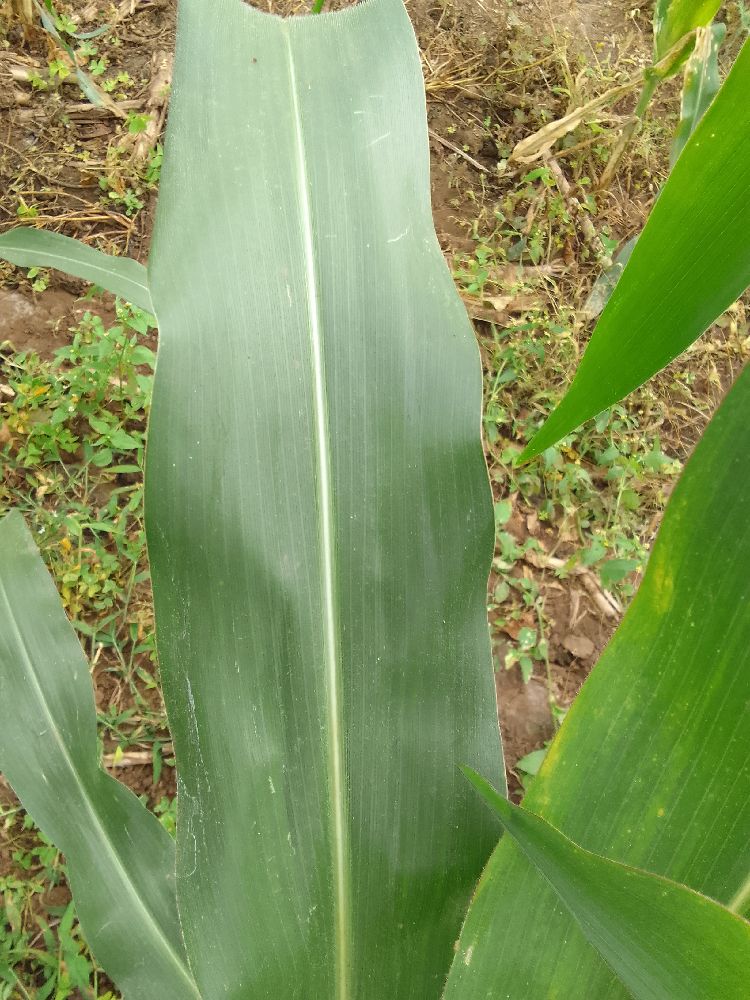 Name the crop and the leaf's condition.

maize, healthy
